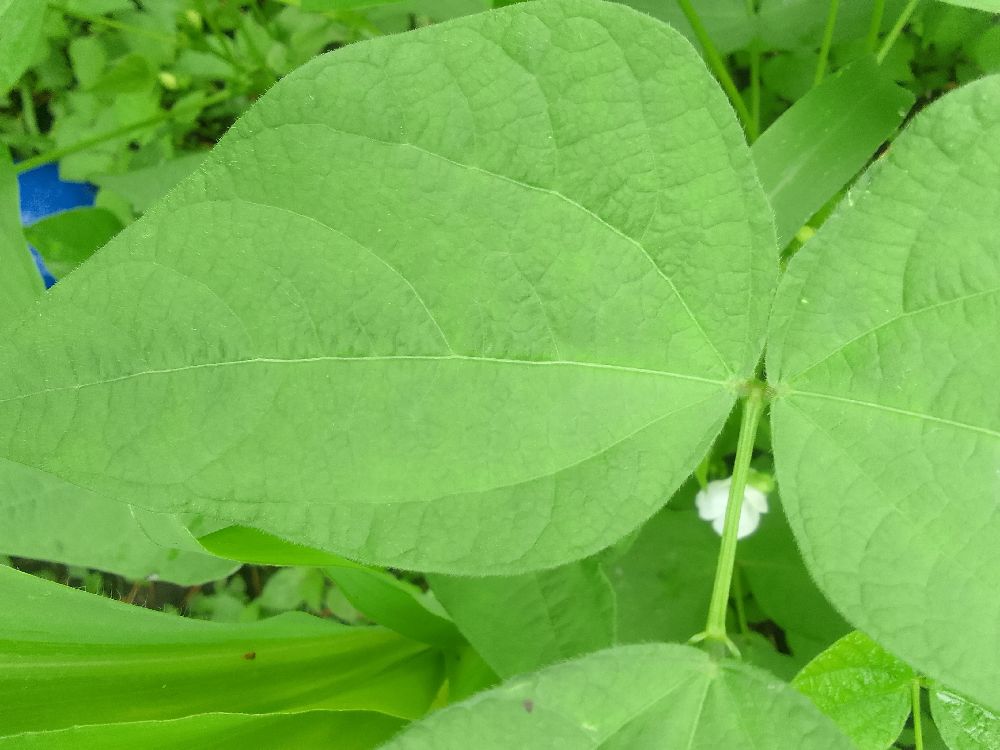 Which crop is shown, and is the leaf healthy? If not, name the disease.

common bean, healthy
